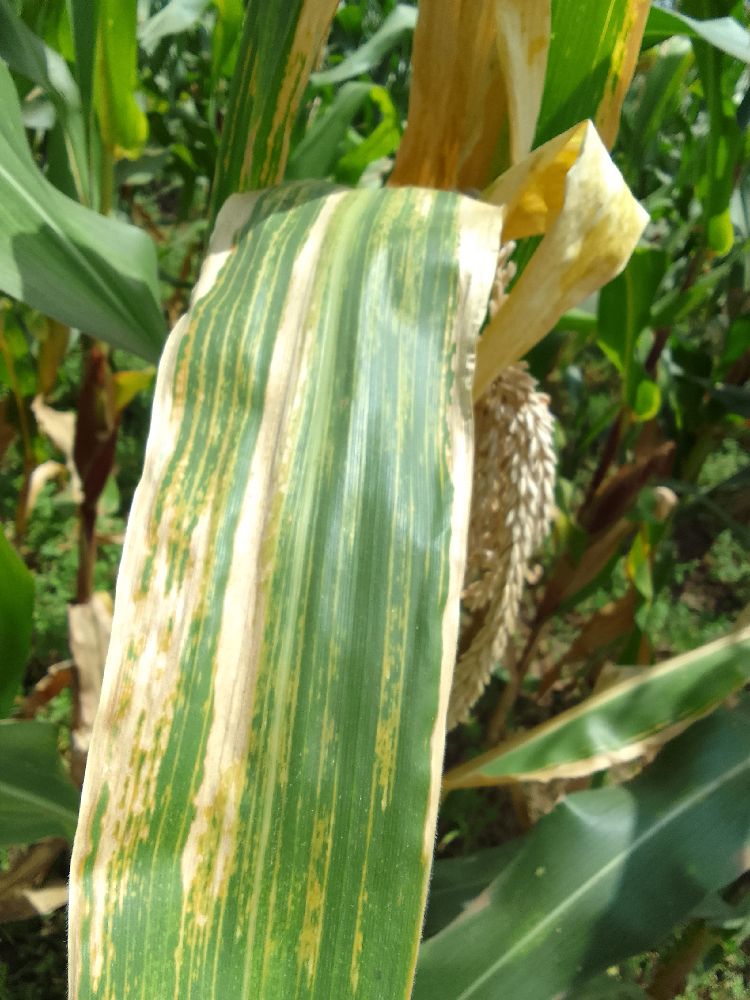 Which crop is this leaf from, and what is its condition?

maize, maize lethal necrosis
